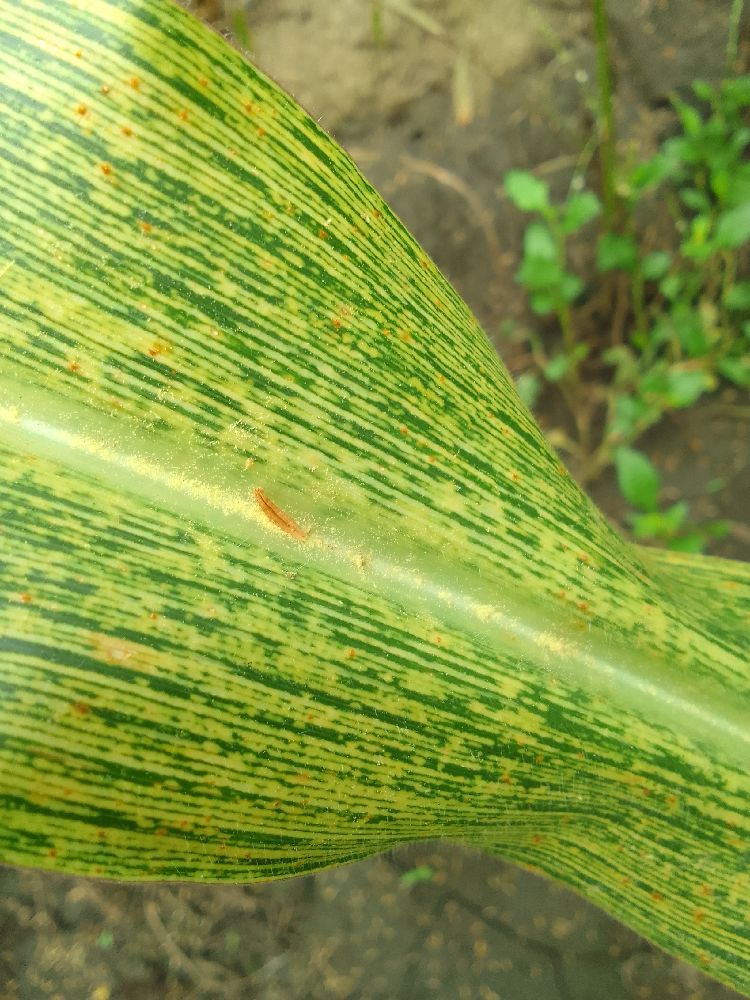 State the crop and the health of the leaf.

maize, maize streak virus
